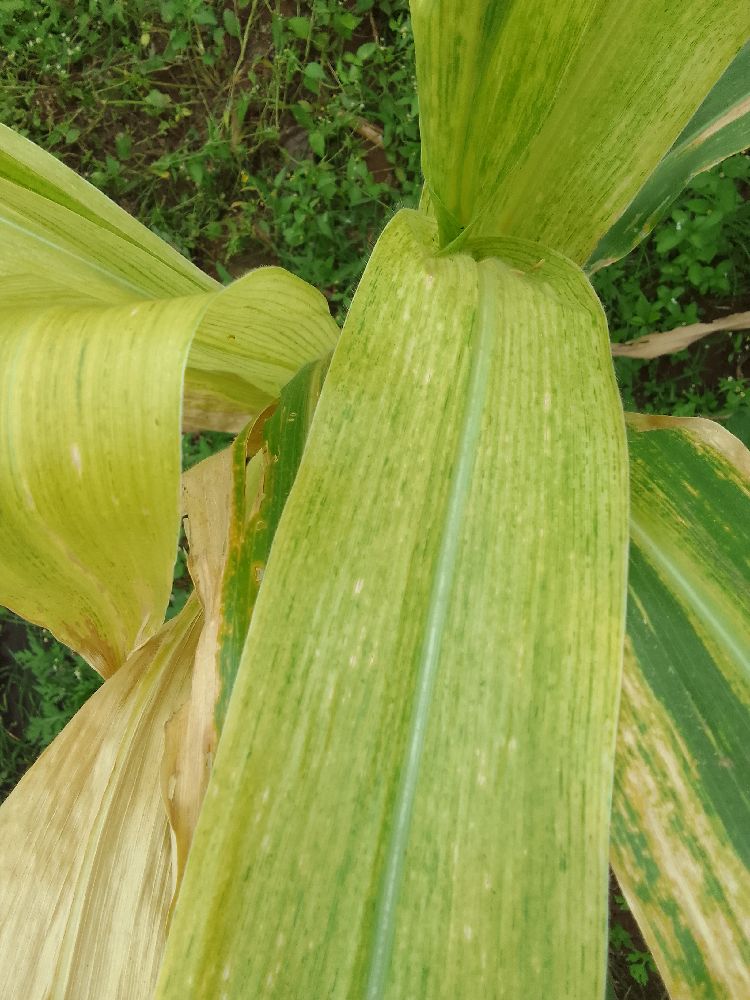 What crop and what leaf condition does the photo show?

maize, maize lethal necrosis
